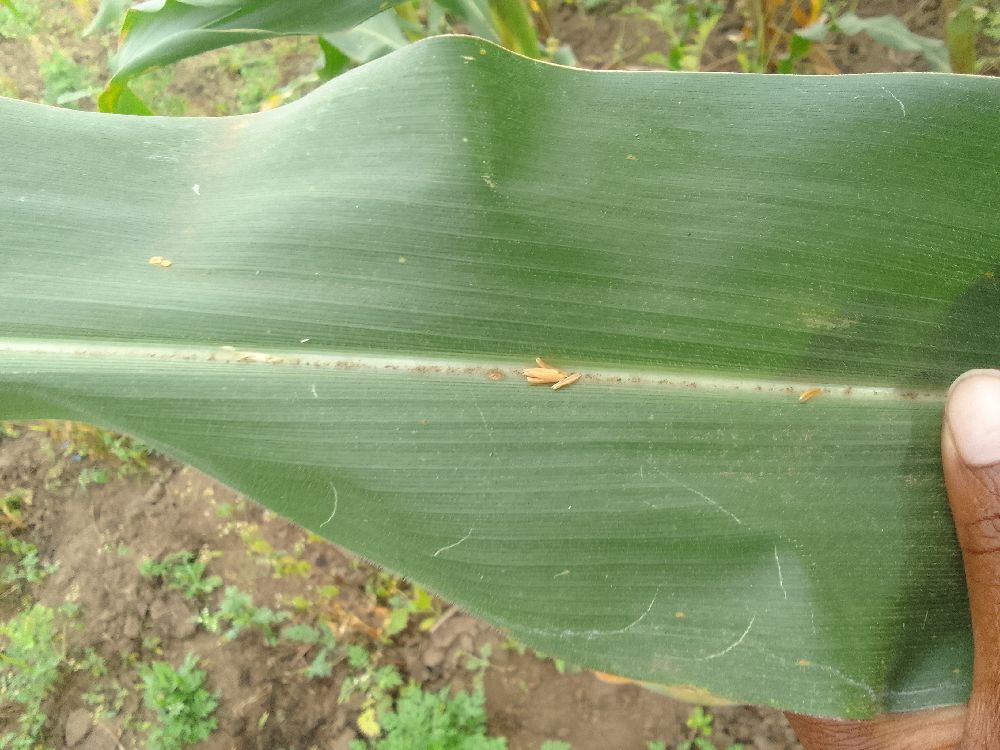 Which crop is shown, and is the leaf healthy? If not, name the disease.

maize, healthy
